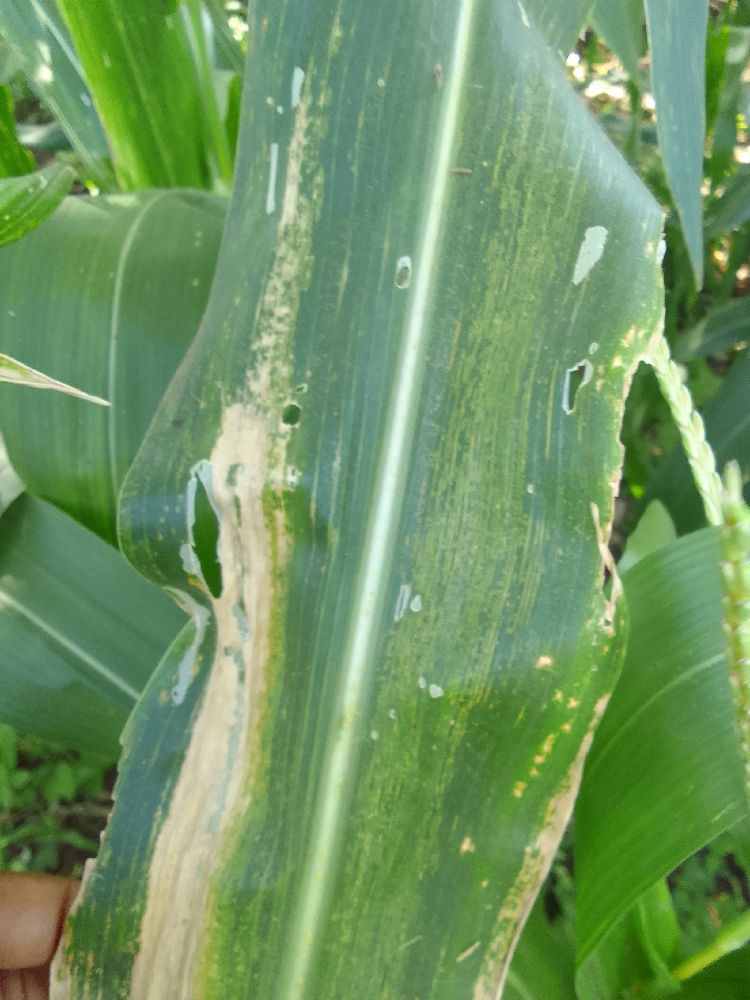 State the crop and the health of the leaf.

maize, maize lethal necrosis
